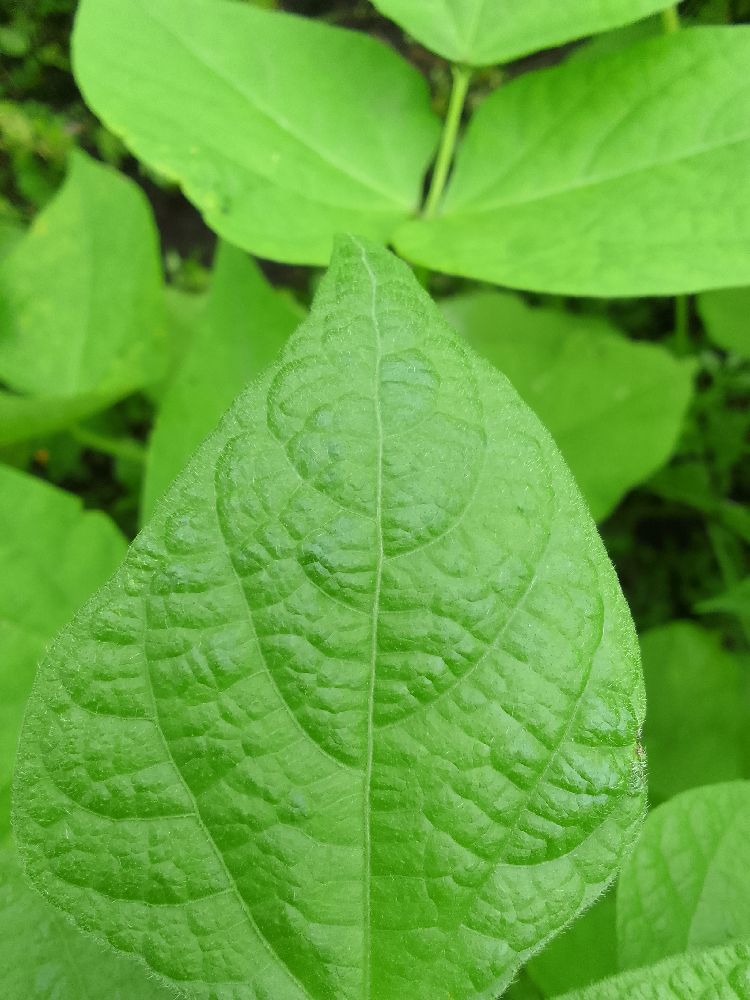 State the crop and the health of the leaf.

common bean, healthy
